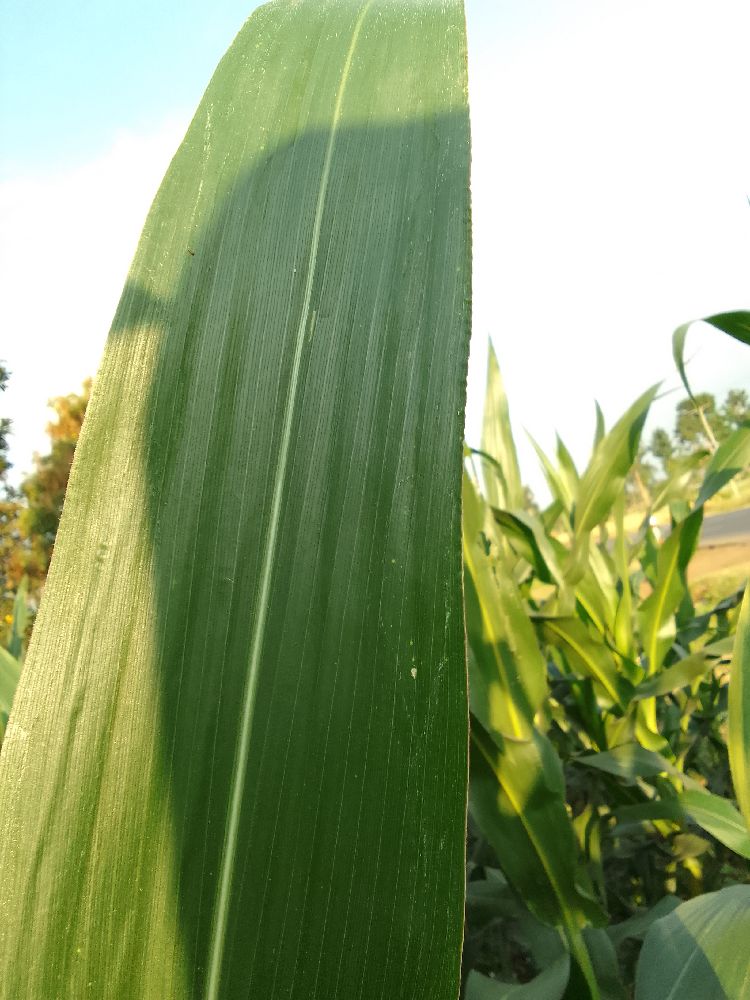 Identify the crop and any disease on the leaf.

maize, healthy
